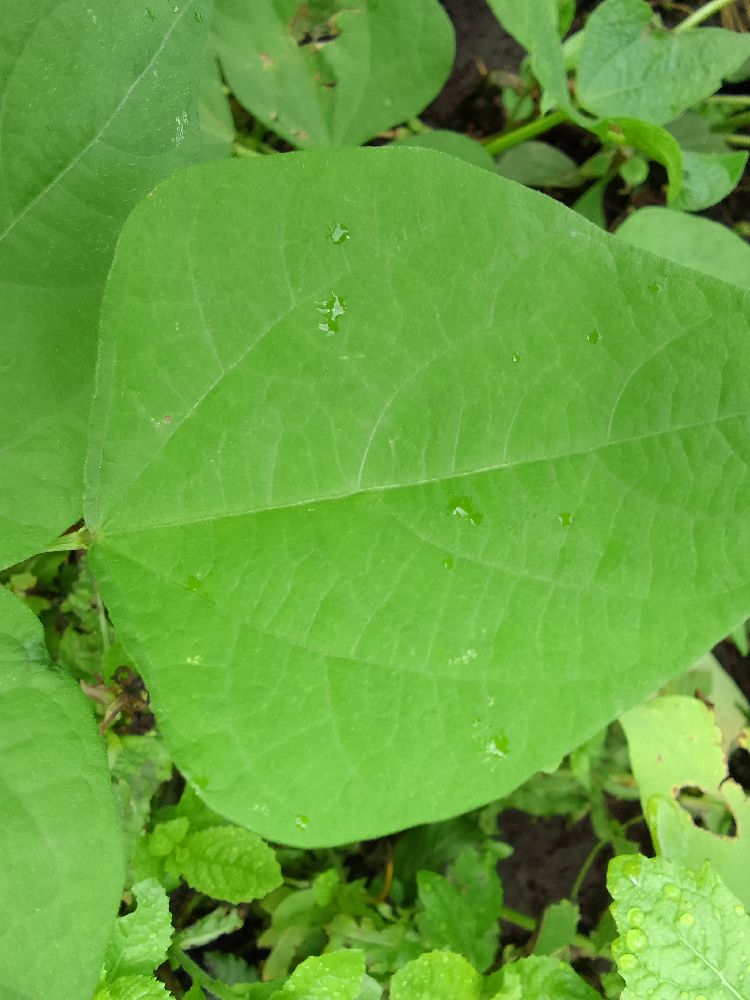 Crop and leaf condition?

common bean, healthy
